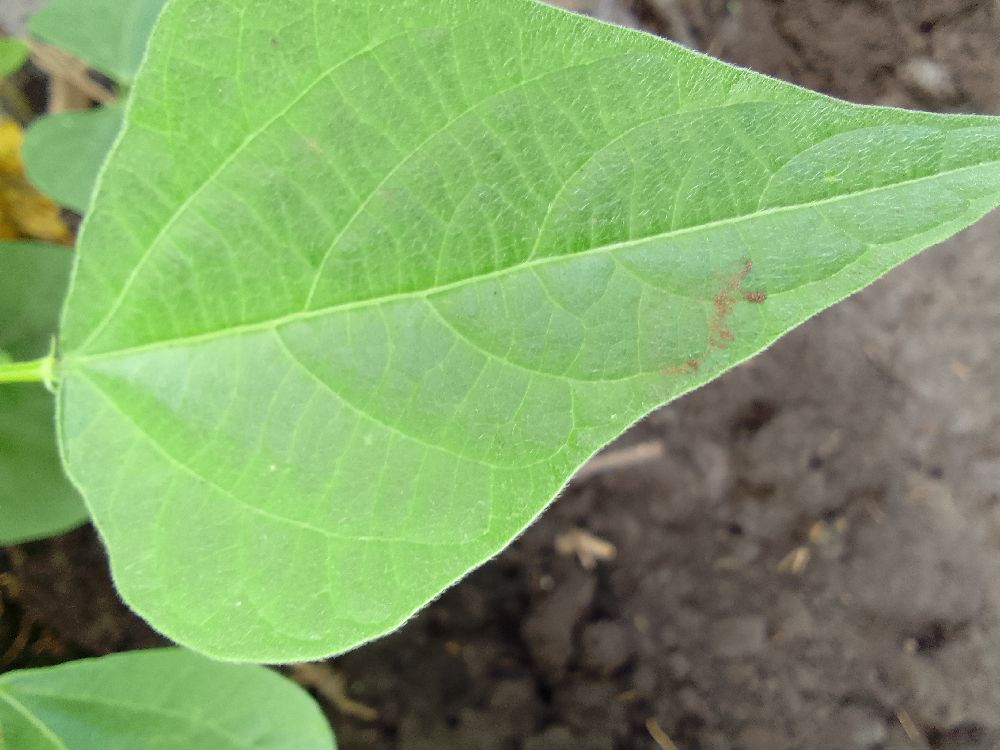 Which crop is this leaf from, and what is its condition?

common bean, healthy
